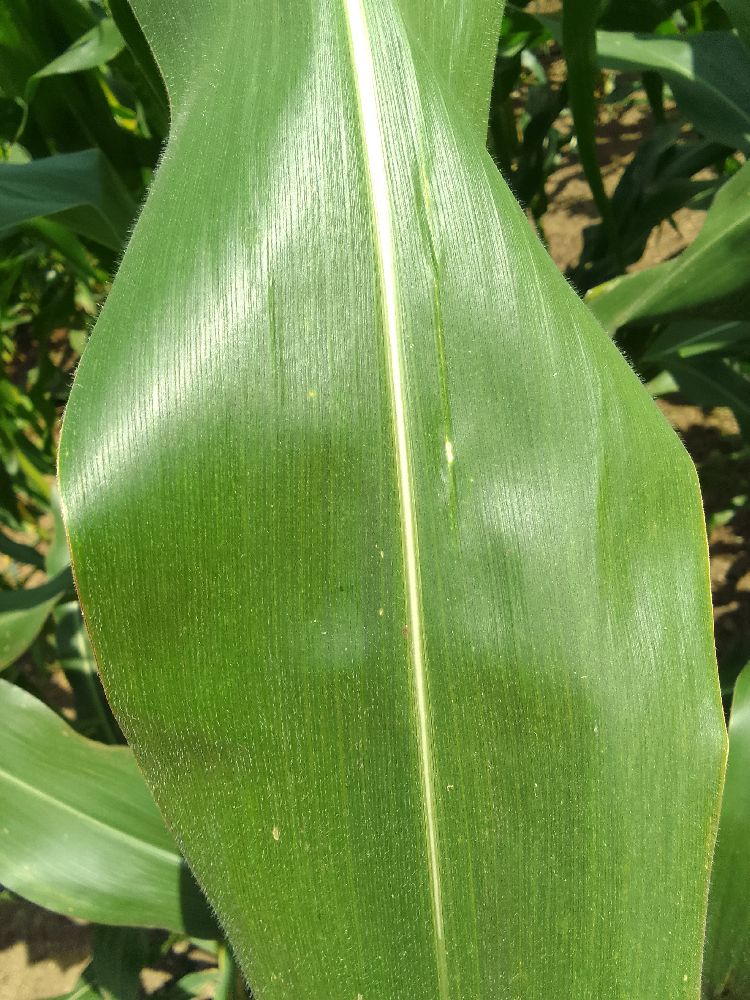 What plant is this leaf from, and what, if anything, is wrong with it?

maize, healthy
